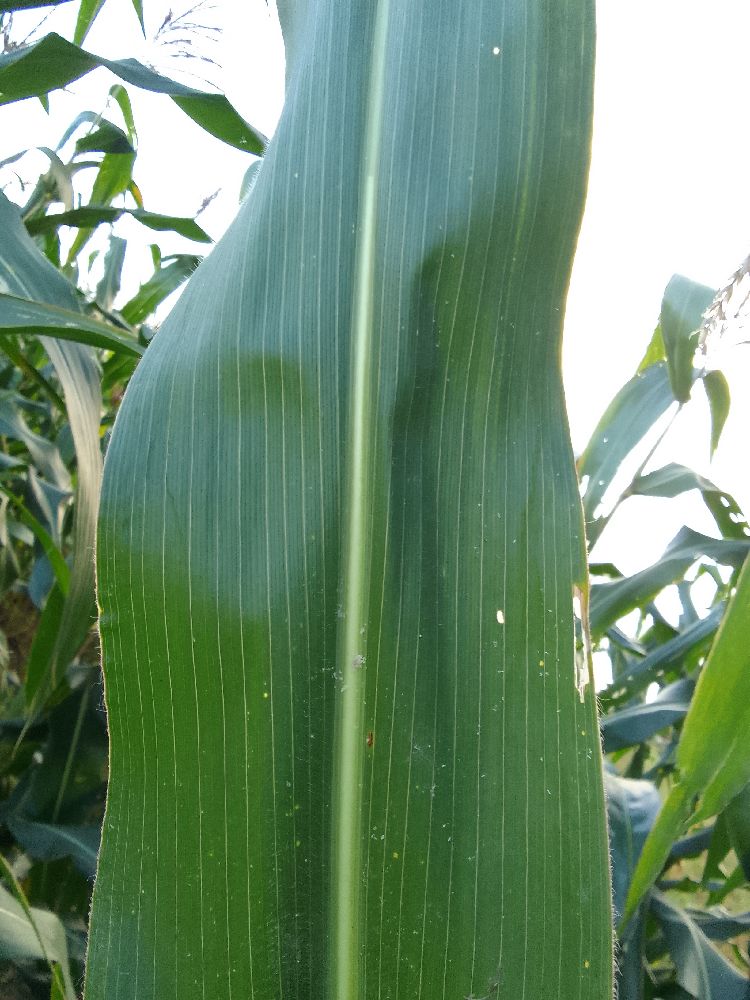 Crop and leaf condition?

maize, healthy
